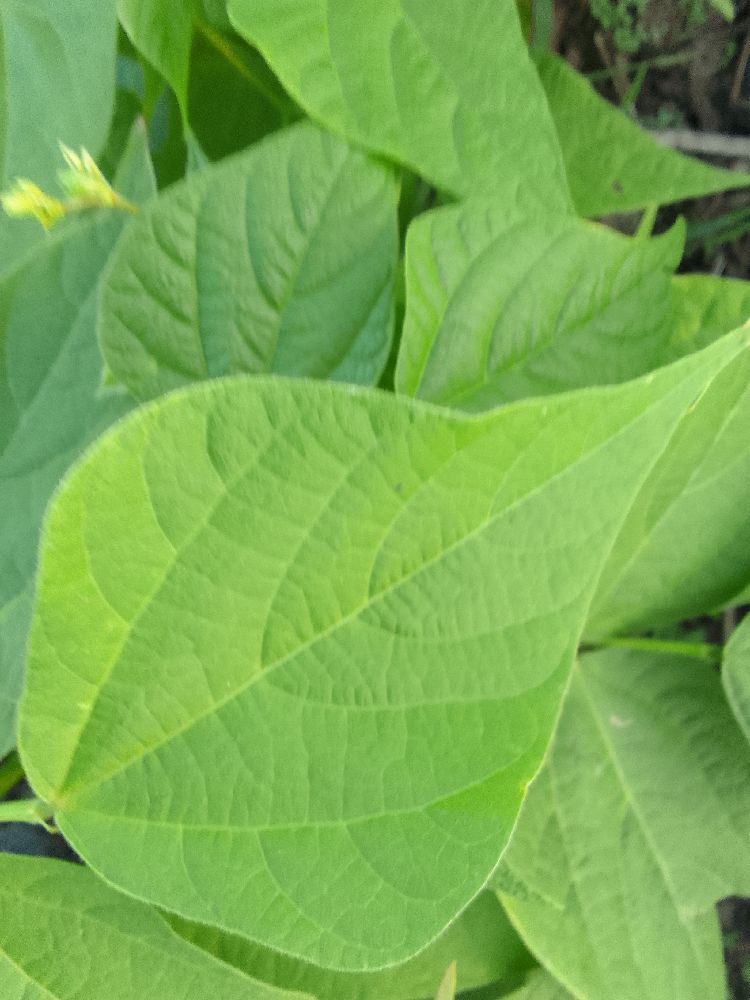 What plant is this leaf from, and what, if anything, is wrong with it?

common bean, healthy
